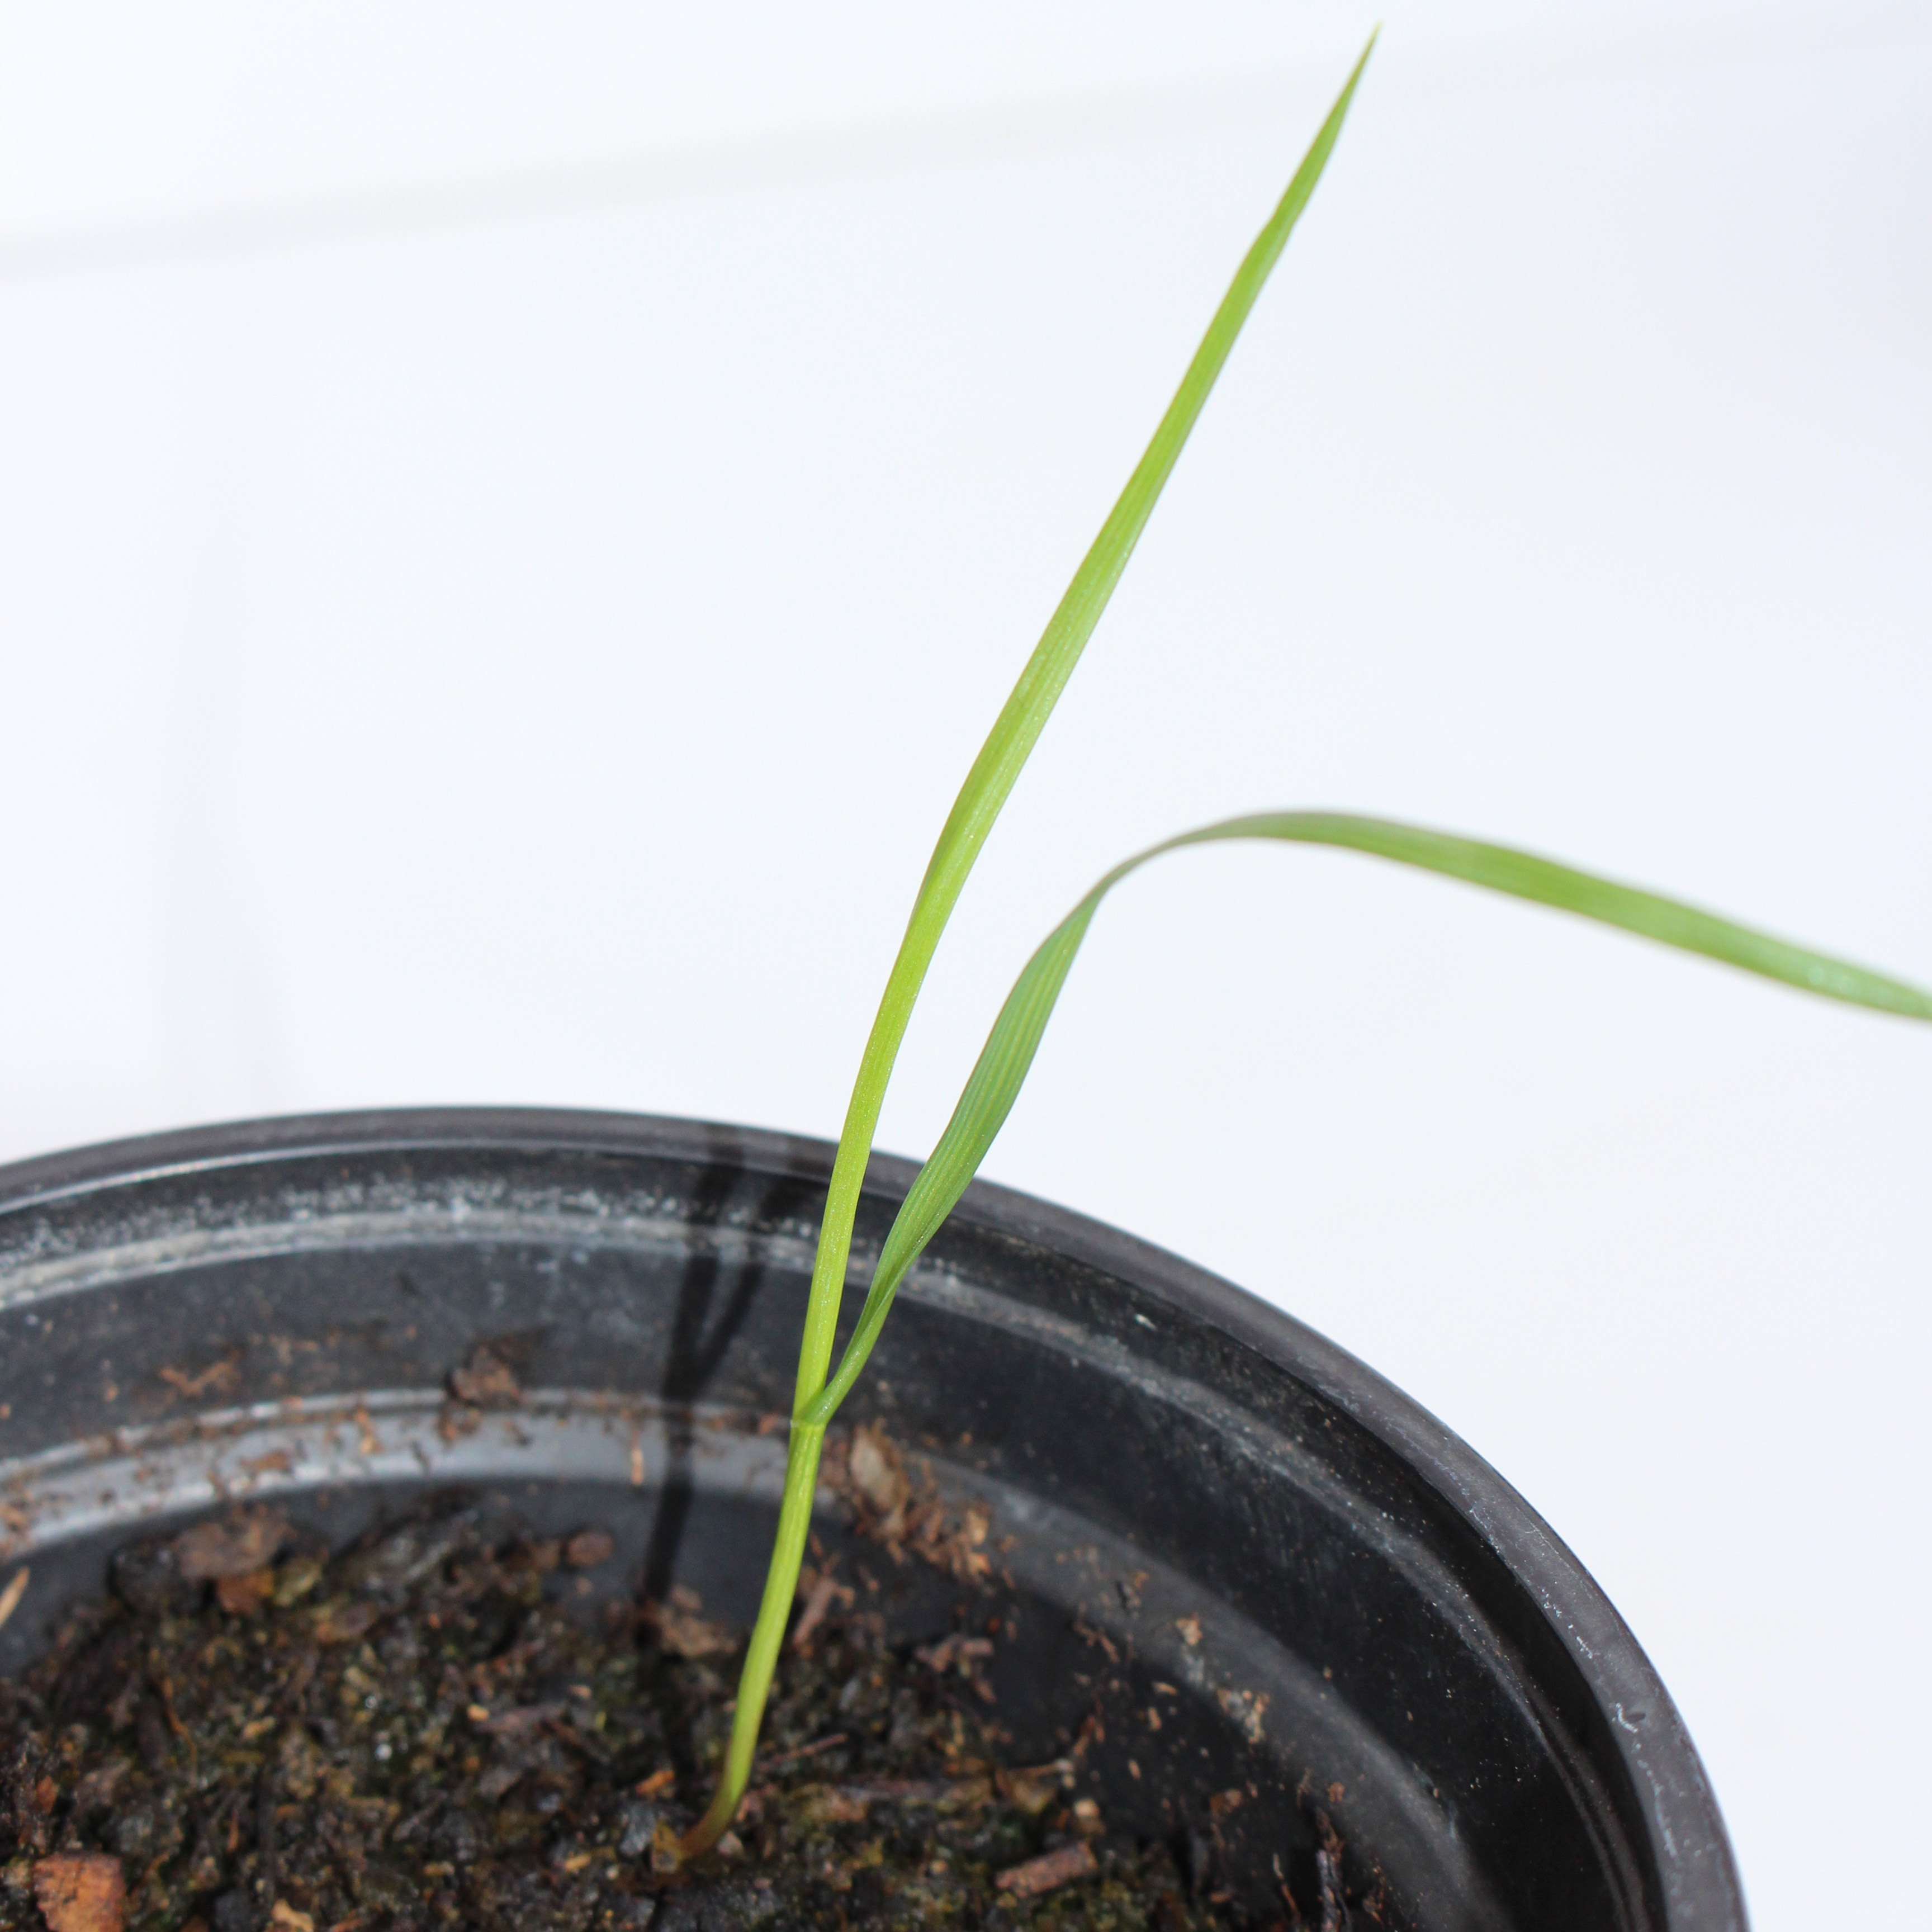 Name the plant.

Lolium multiflorum
